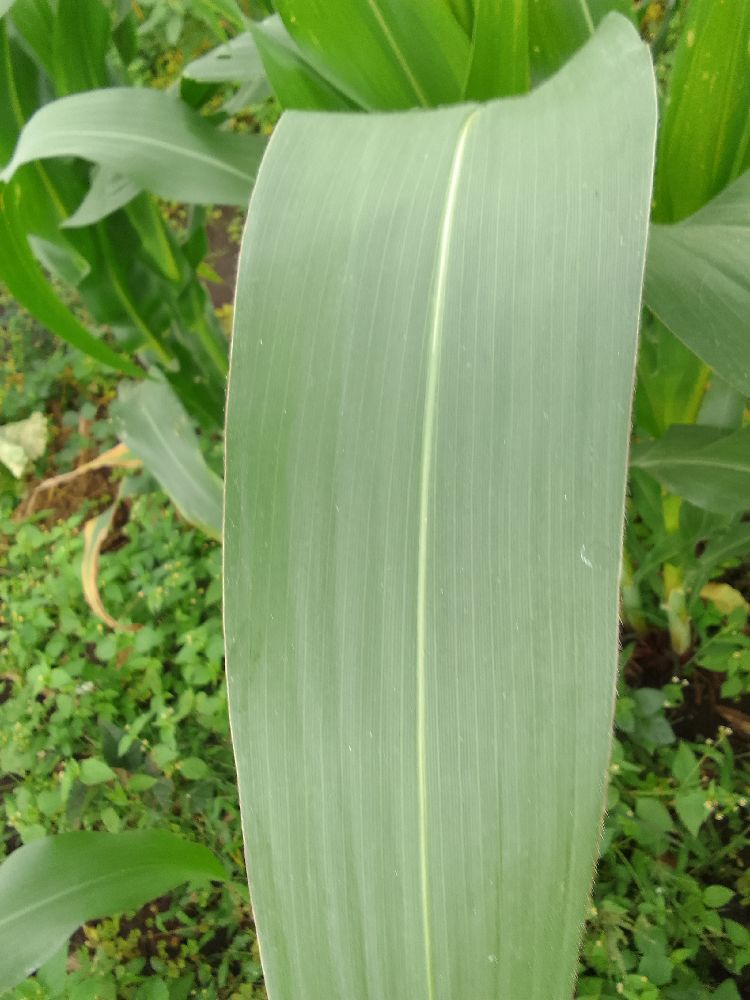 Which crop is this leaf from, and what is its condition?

maize, healthy
